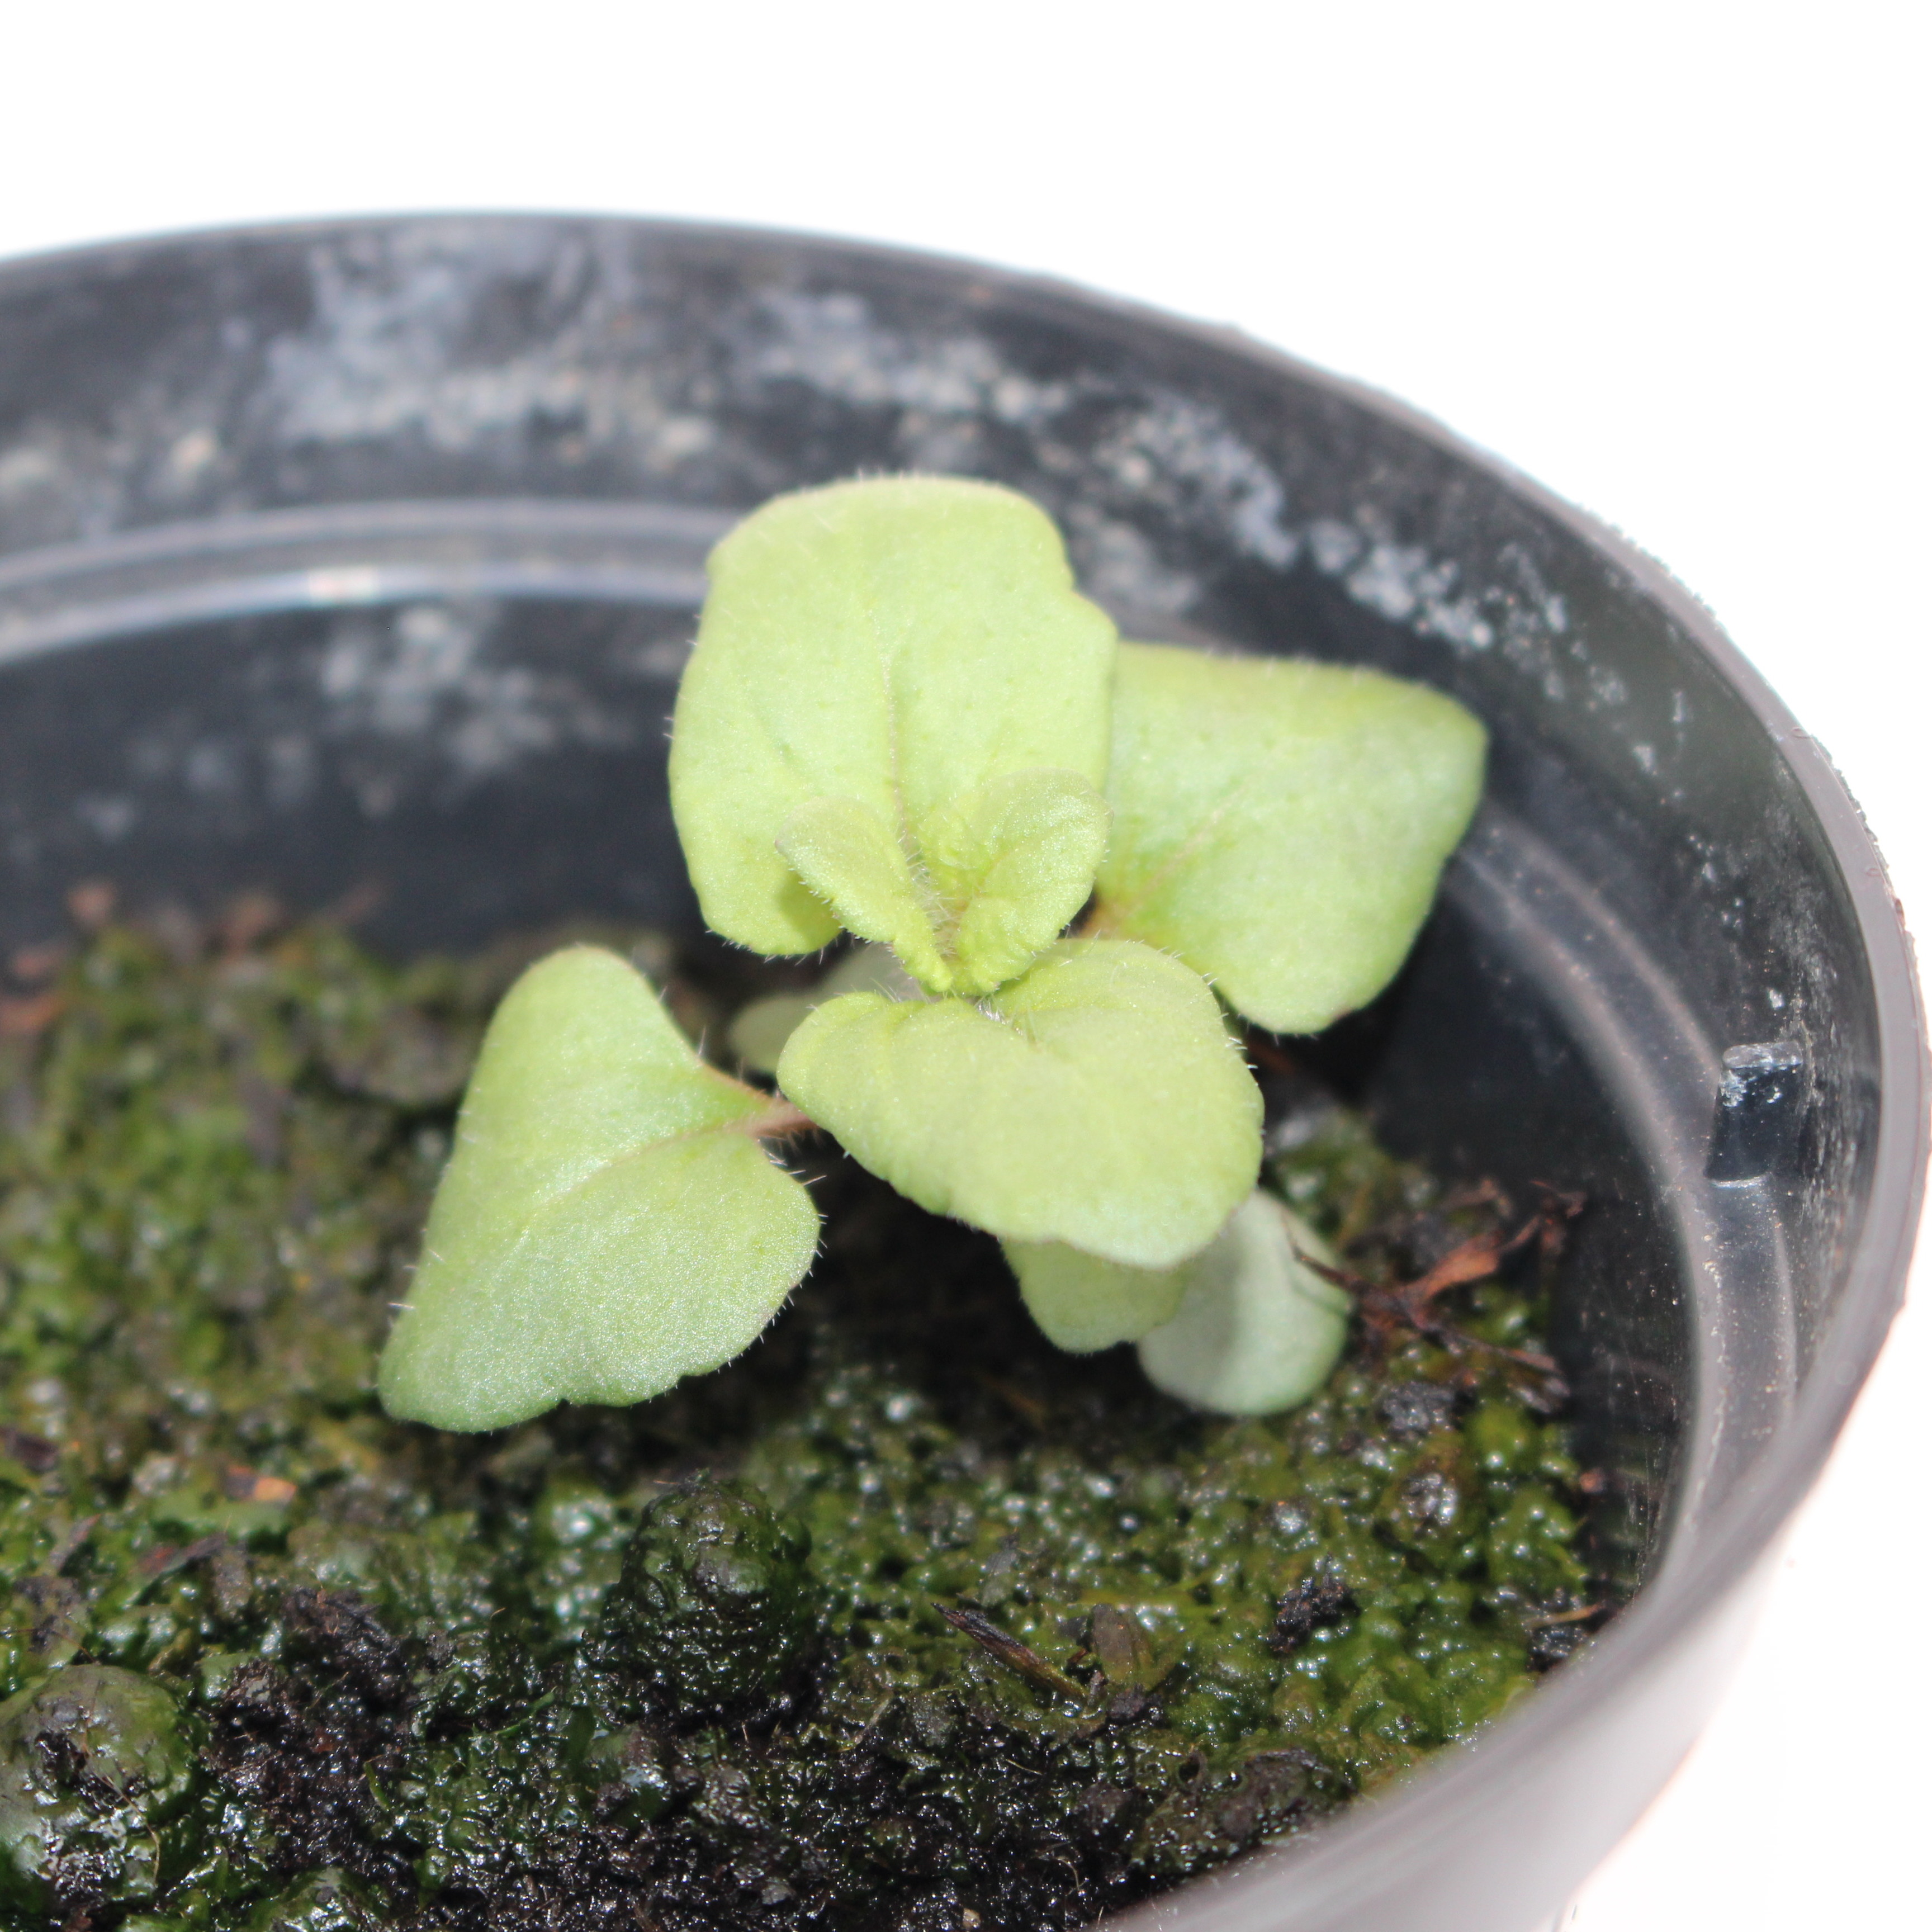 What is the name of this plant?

Veronica persica
